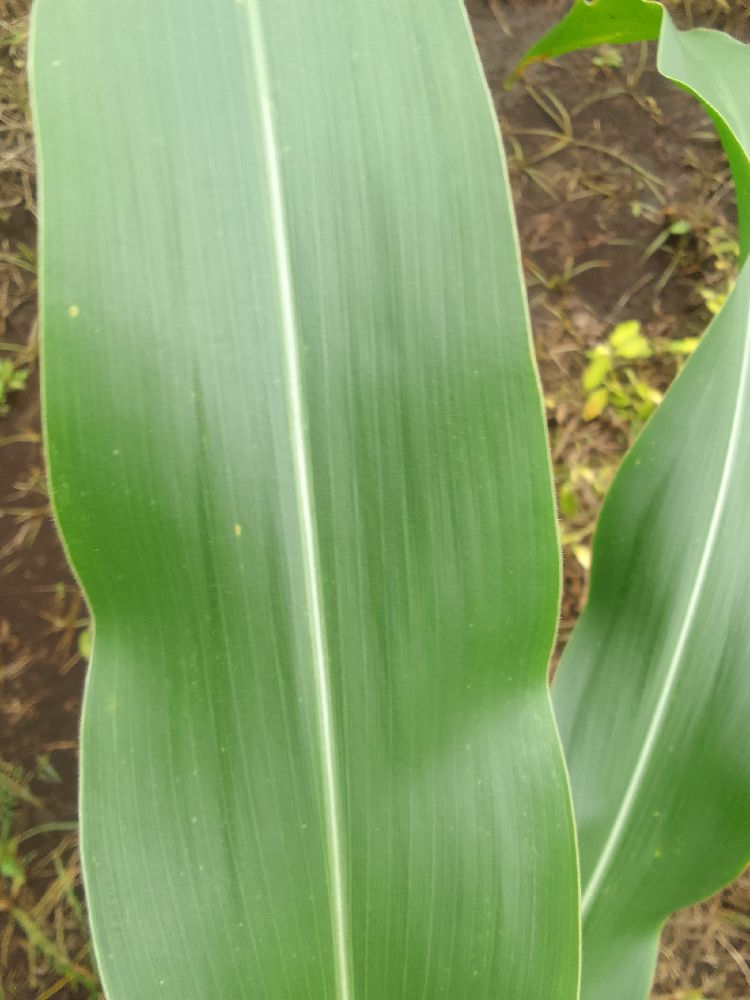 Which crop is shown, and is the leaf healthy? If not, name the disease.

maize, healthy
